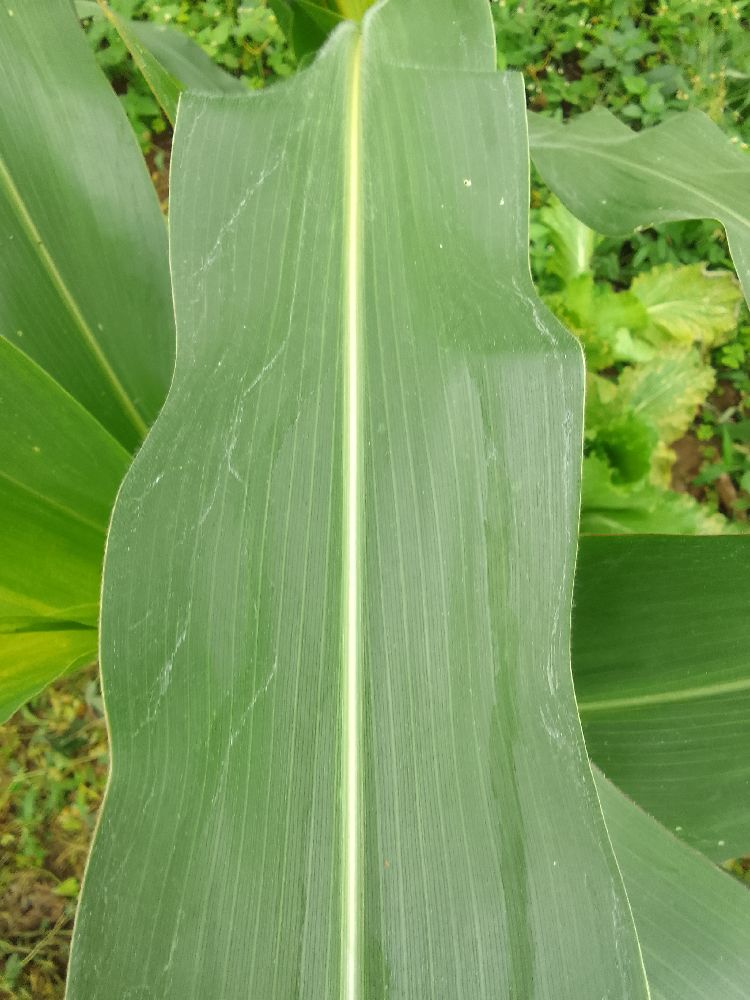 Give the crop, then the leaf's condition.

maize, healthy
